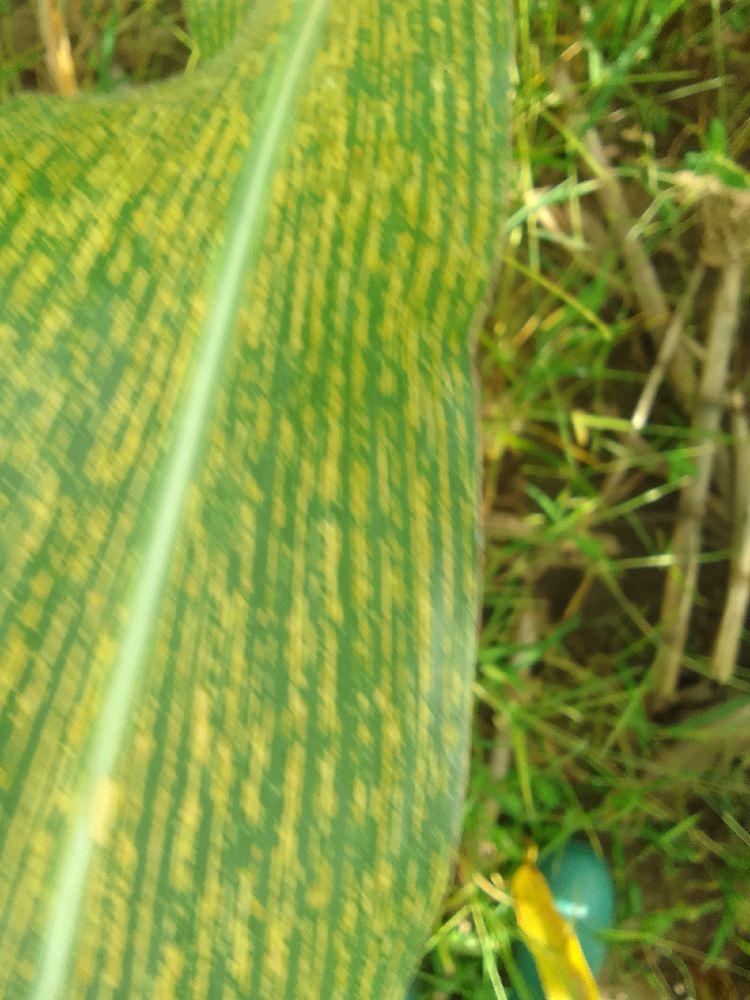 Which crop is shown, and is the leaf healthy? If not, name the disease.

maize, maize streak virus
